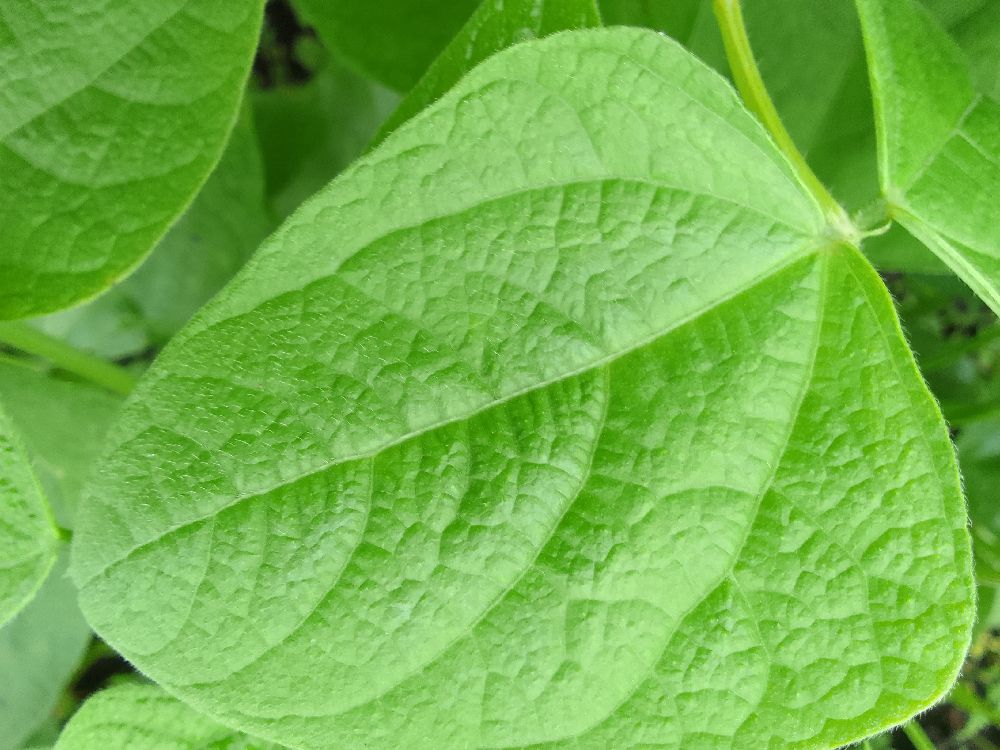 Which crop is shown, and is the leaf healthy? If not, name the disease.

common bean, healthy
